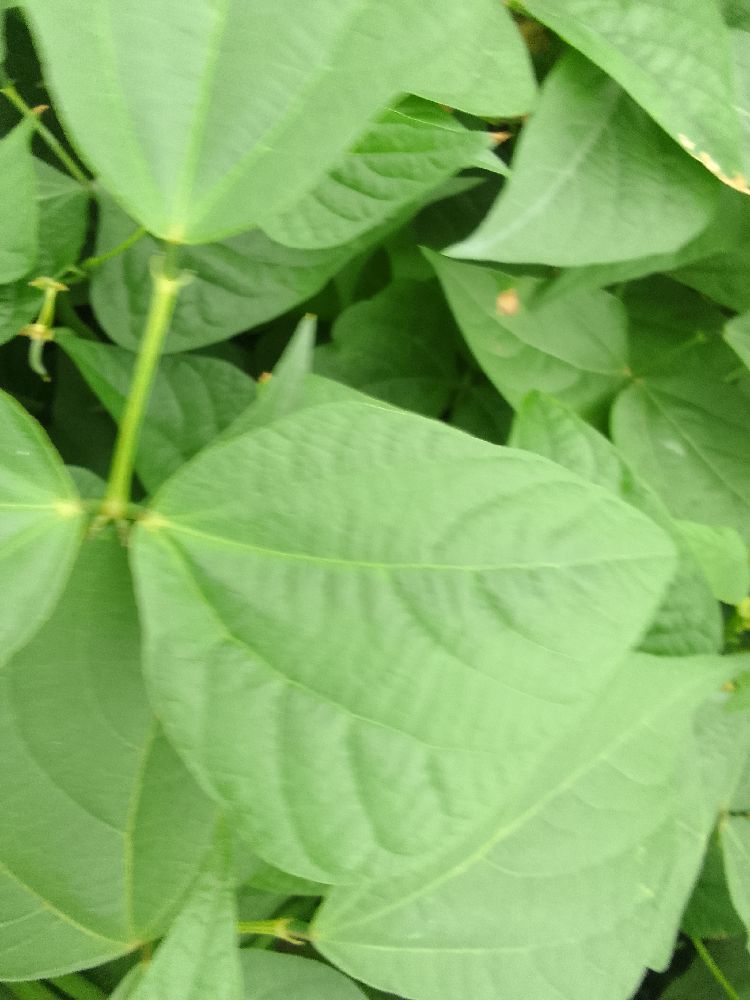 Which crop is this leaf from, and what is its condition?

common bean, healthy
